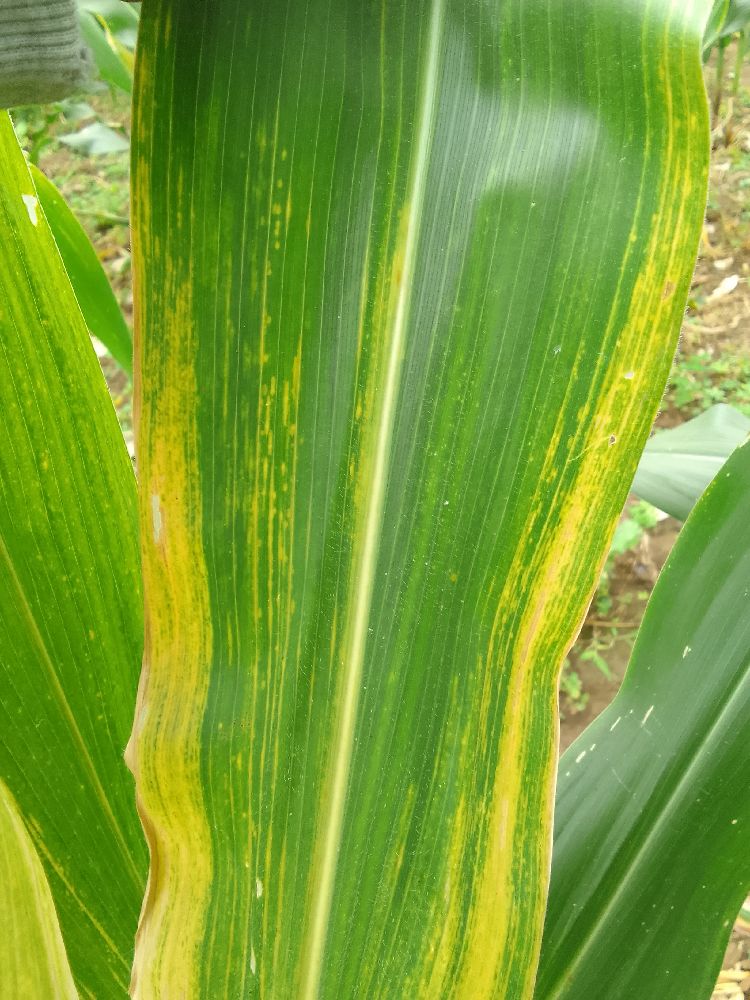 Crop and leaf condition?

maize, maize lethal necrosis
